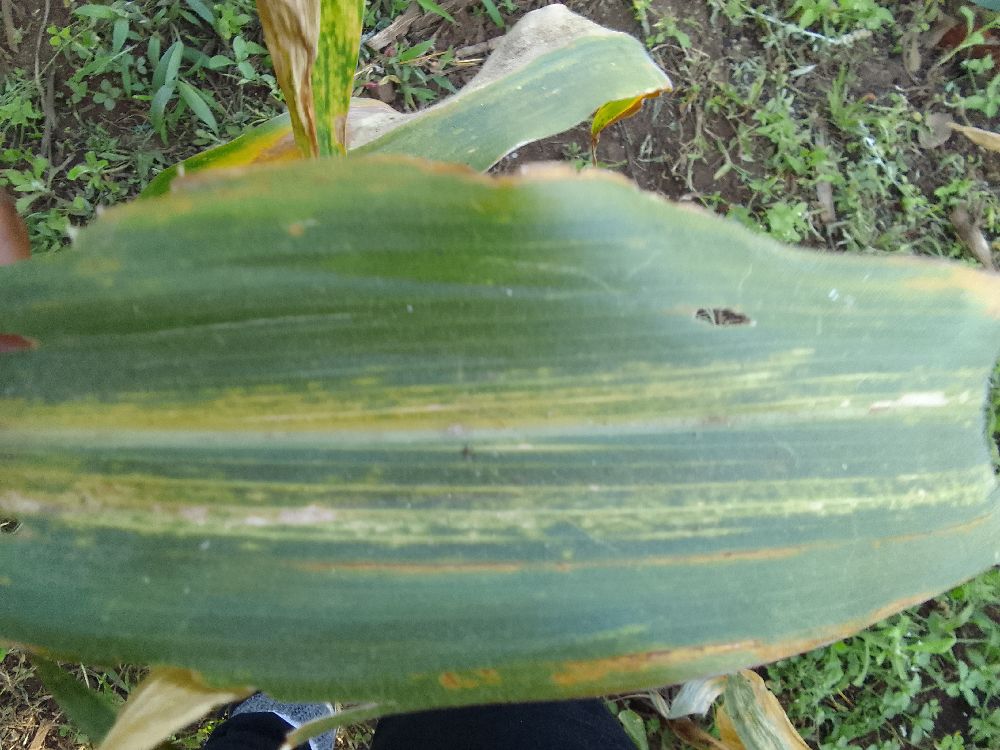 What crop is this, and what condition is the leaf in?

maize, maize lethal necrosis
